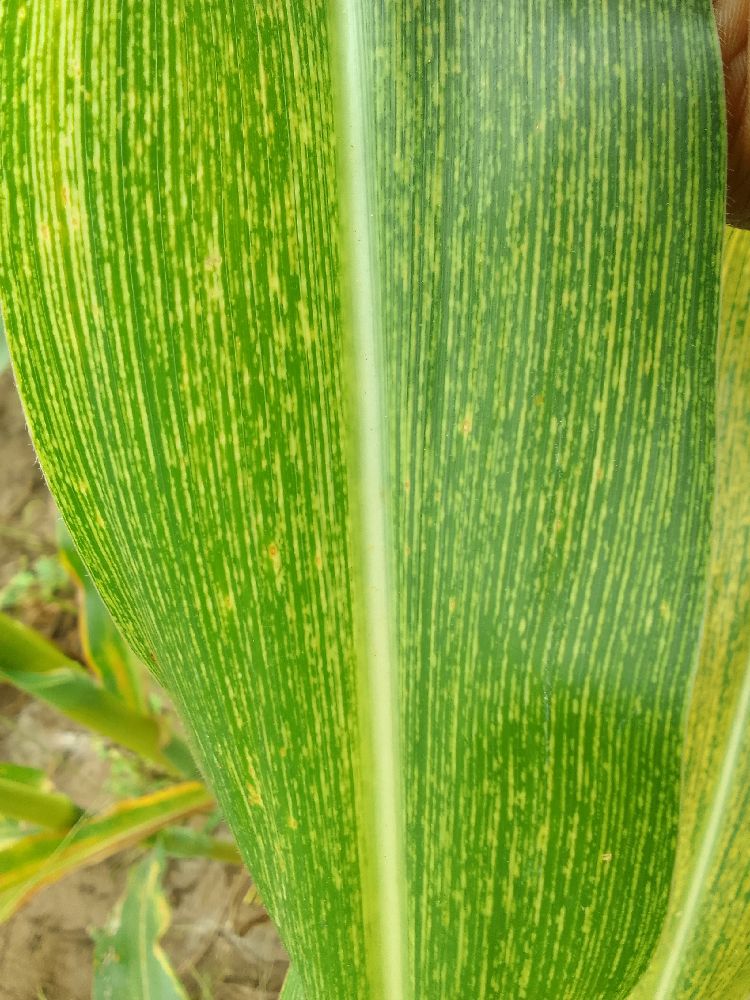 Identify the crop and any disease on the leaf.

maize, maize streak virus
